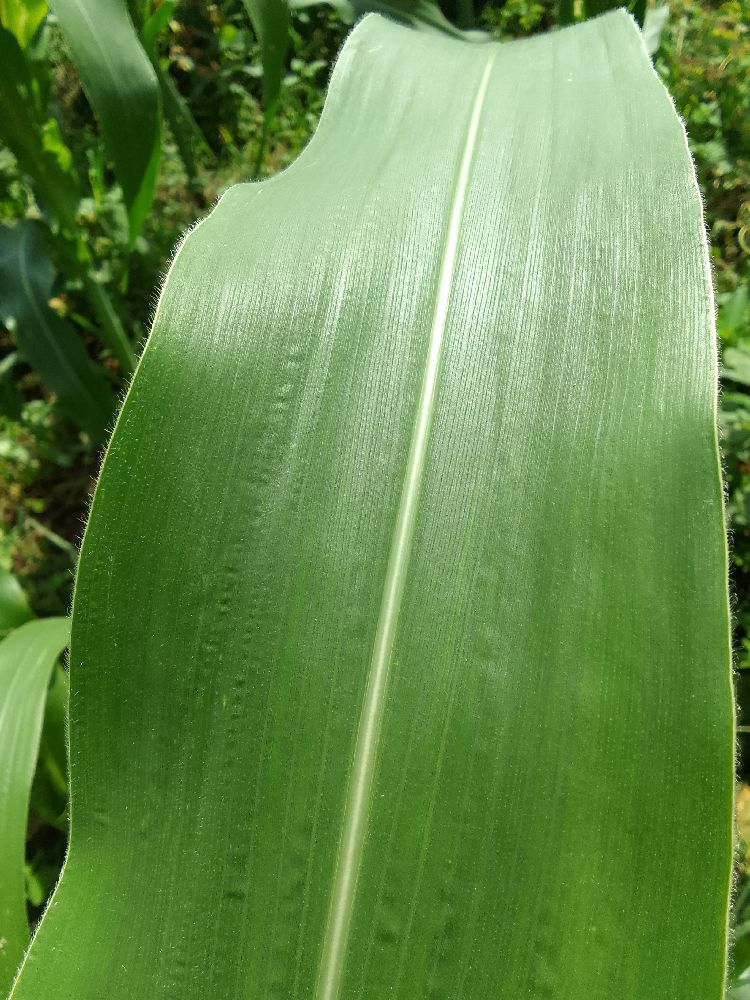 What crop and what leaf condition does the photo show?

maize, healthy
